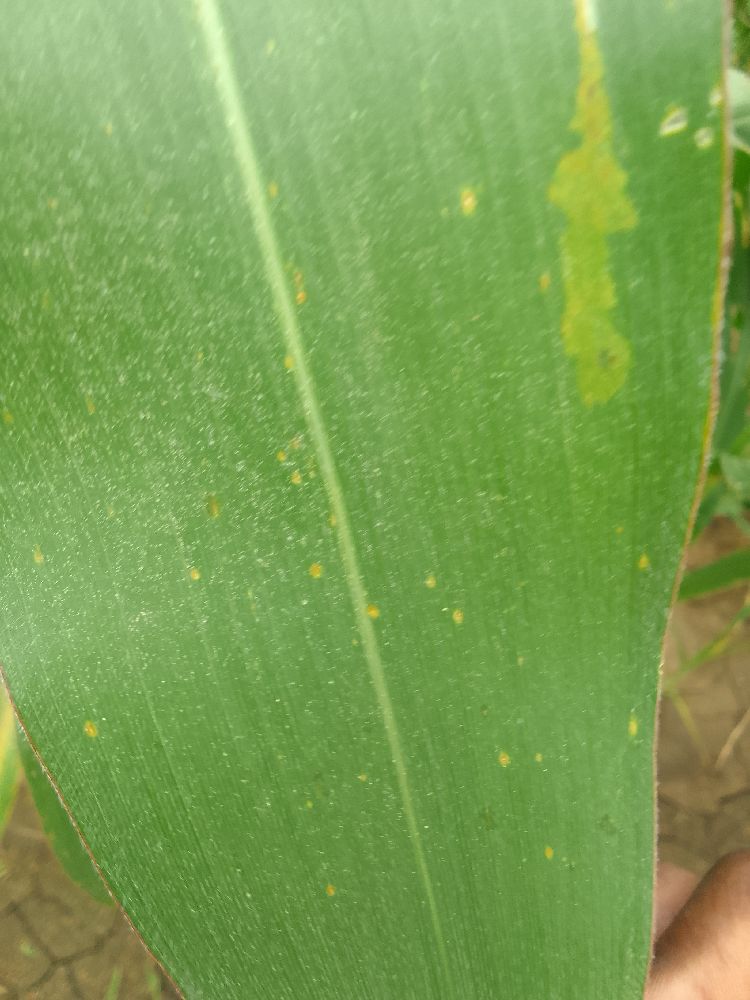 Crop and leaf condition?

maize, healthy
